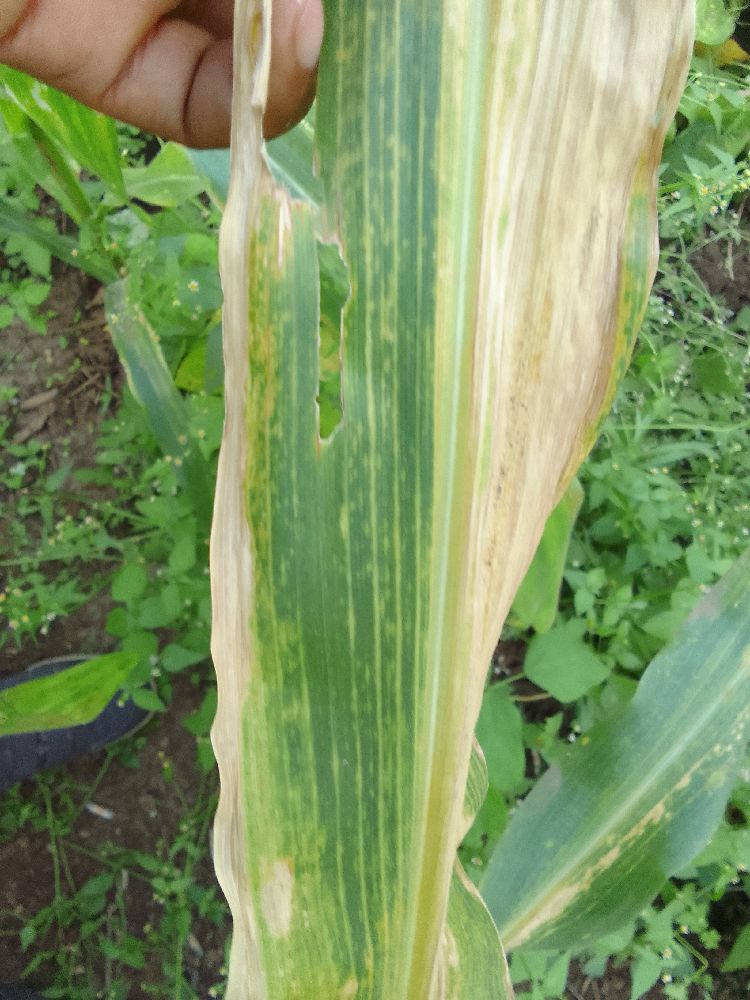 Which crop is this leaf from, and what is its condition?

maize, maize lethal necrosis
